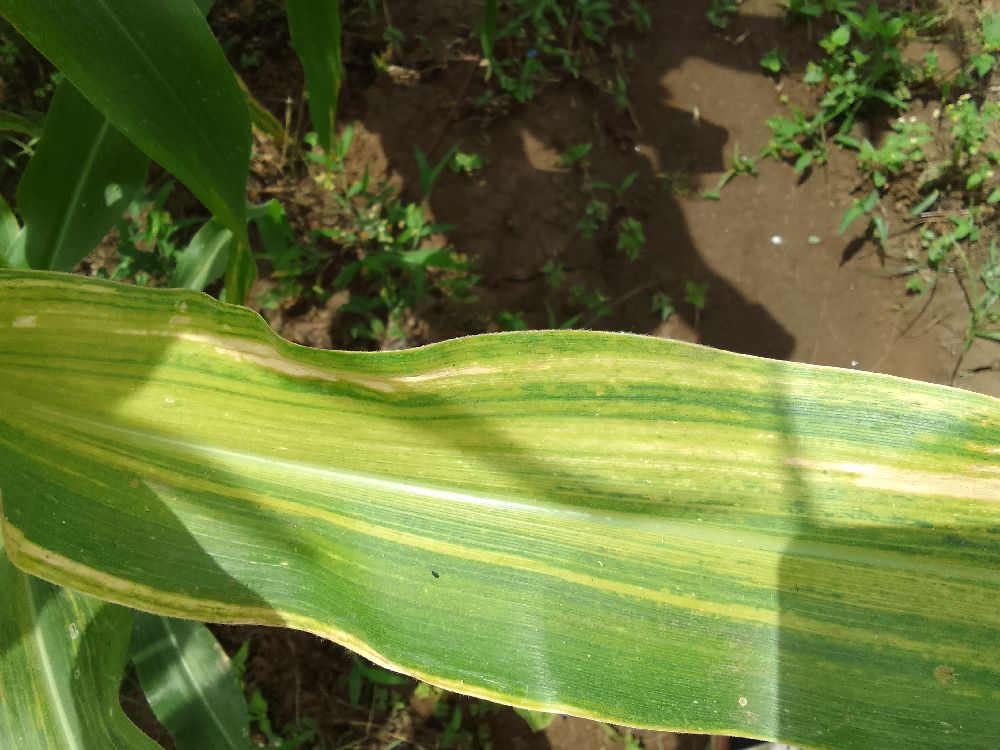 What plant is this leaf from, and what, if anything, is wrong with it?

maize, maize lethal necrosis
